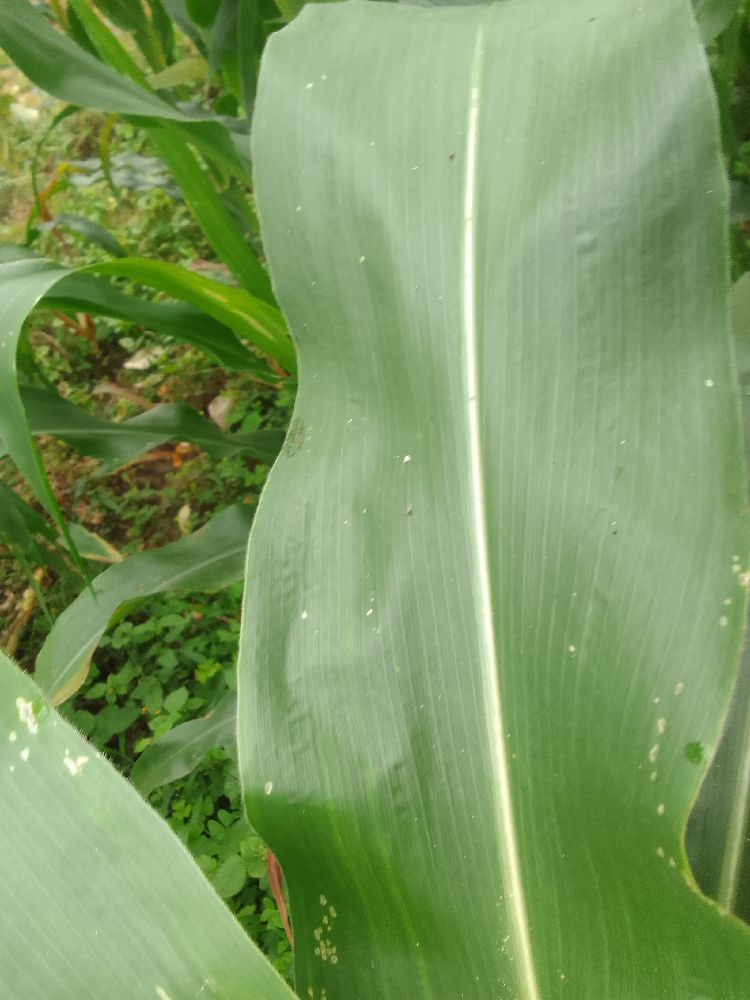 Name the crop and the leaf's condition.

maize, healthy
